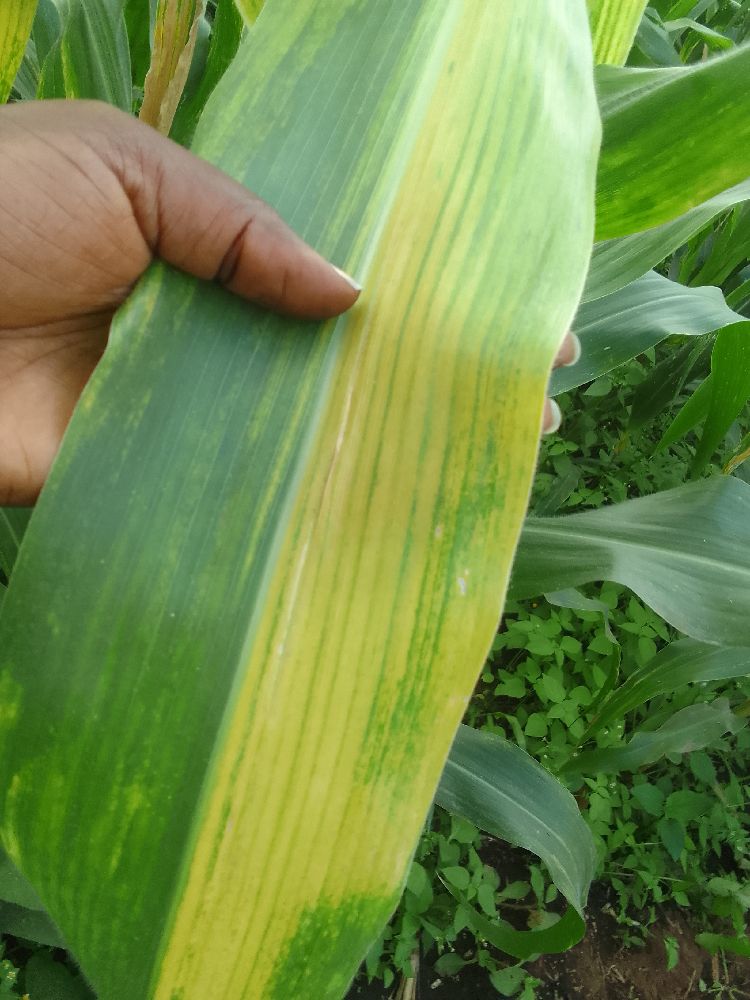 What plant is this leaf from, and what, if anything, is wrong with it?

maize, maize lethal necrosis
